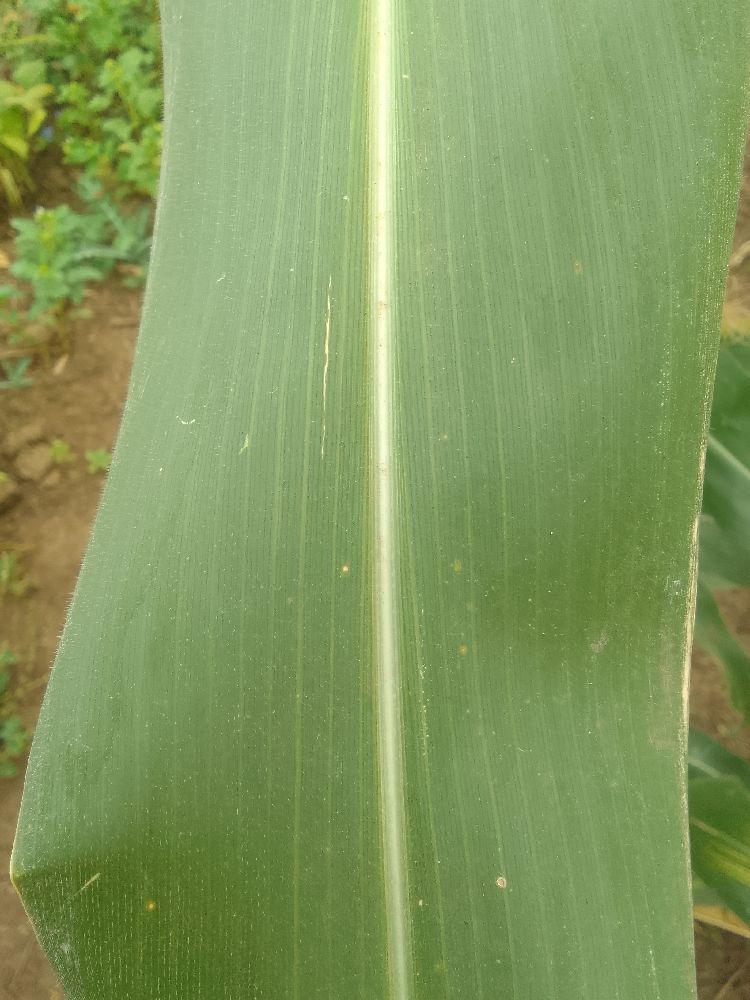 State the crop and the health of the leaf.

maize, healthy
